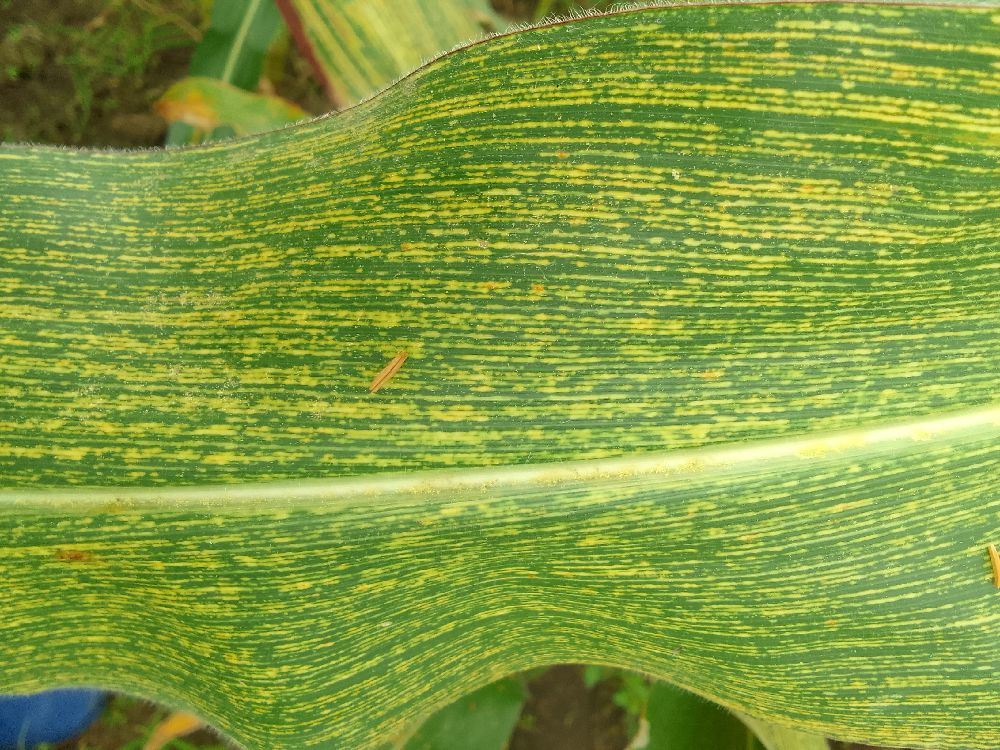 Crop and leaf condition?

maize, maize streak virus
